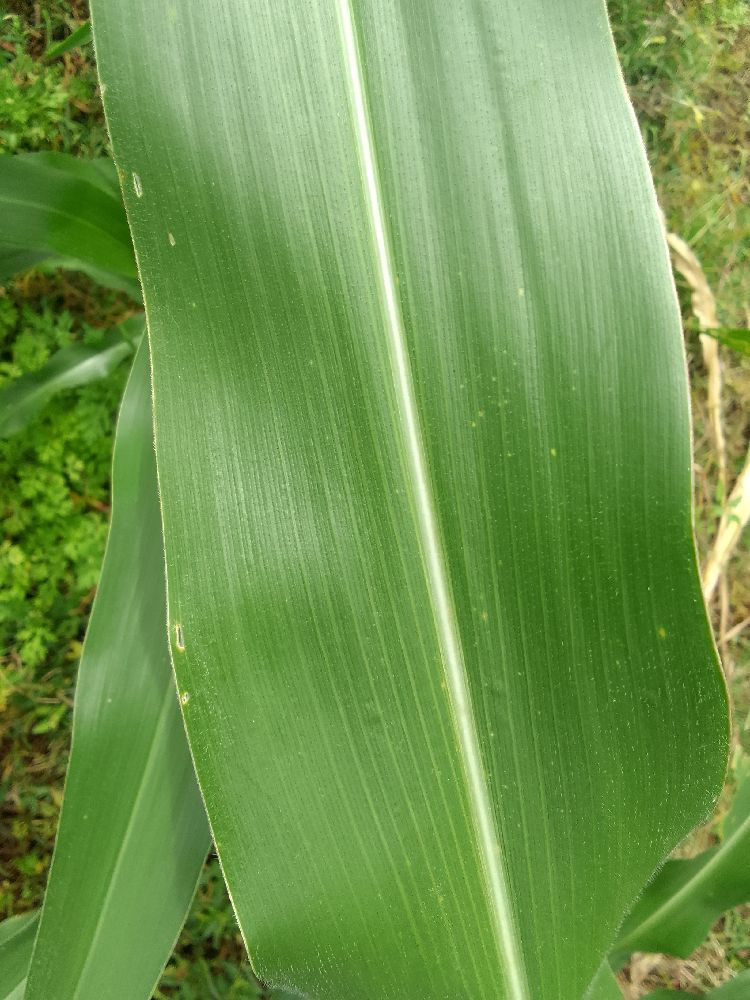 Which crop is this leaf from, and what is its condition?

maize, healthy
